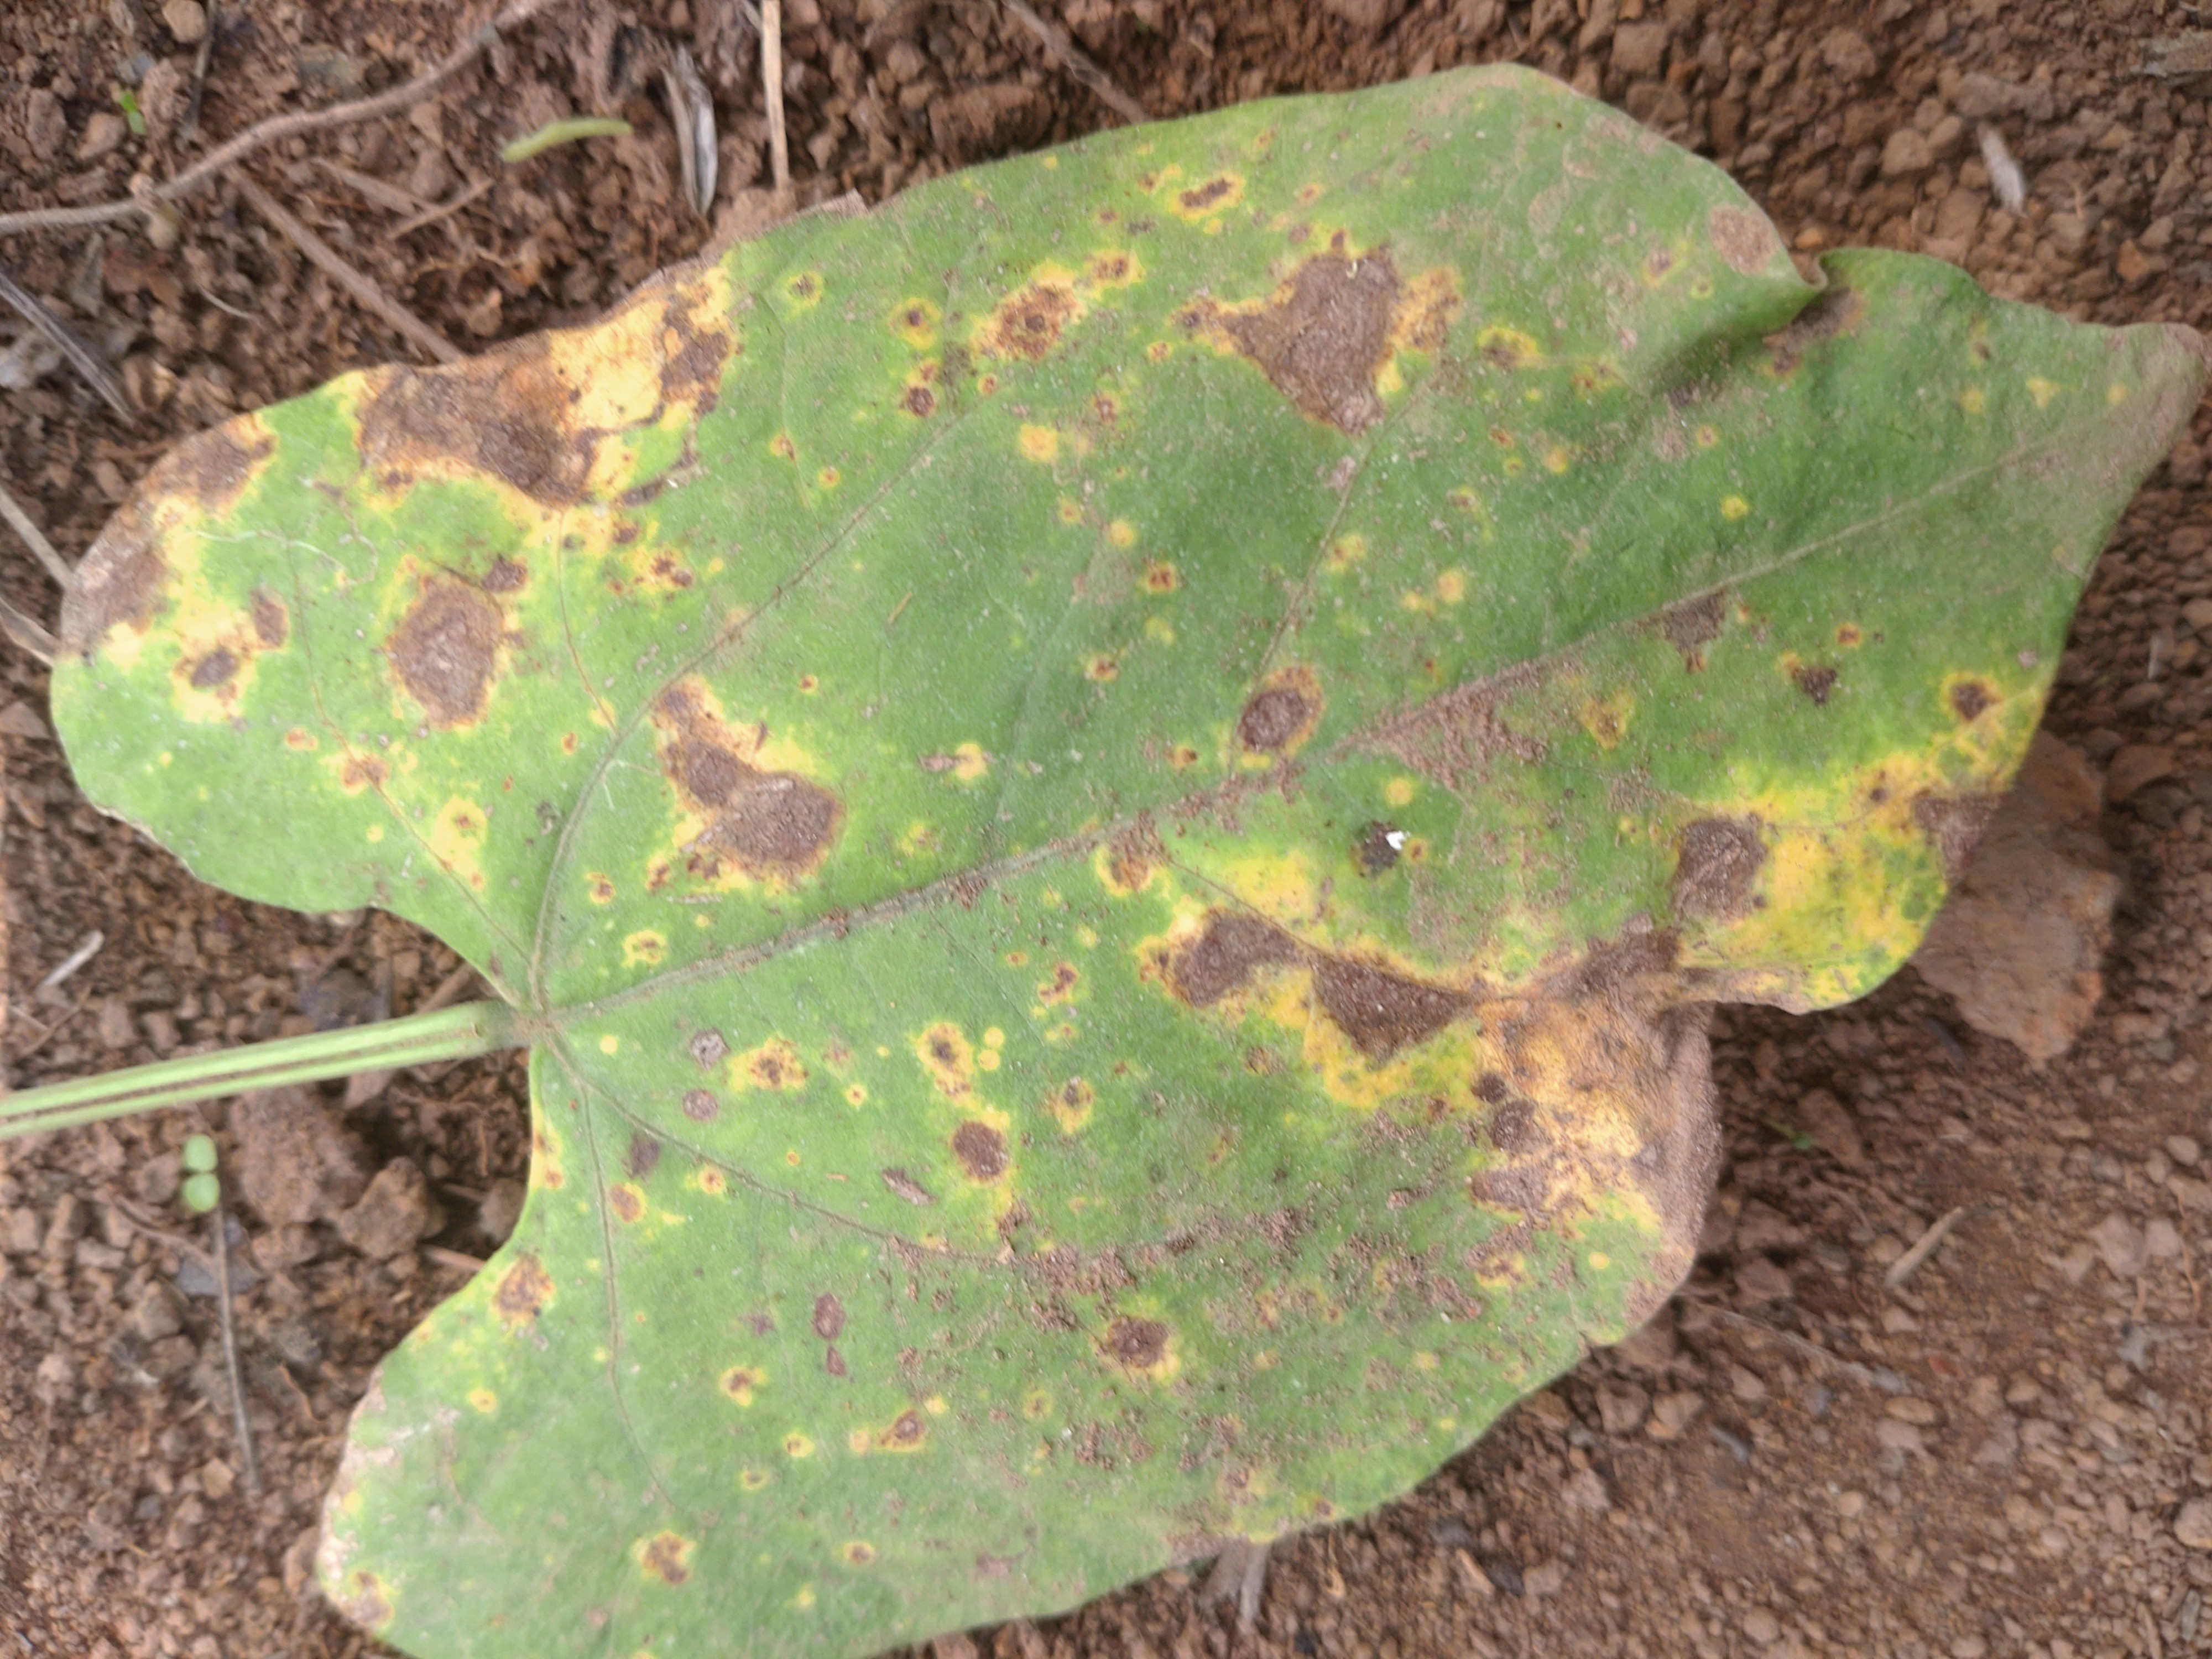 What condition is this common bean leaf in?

rust
